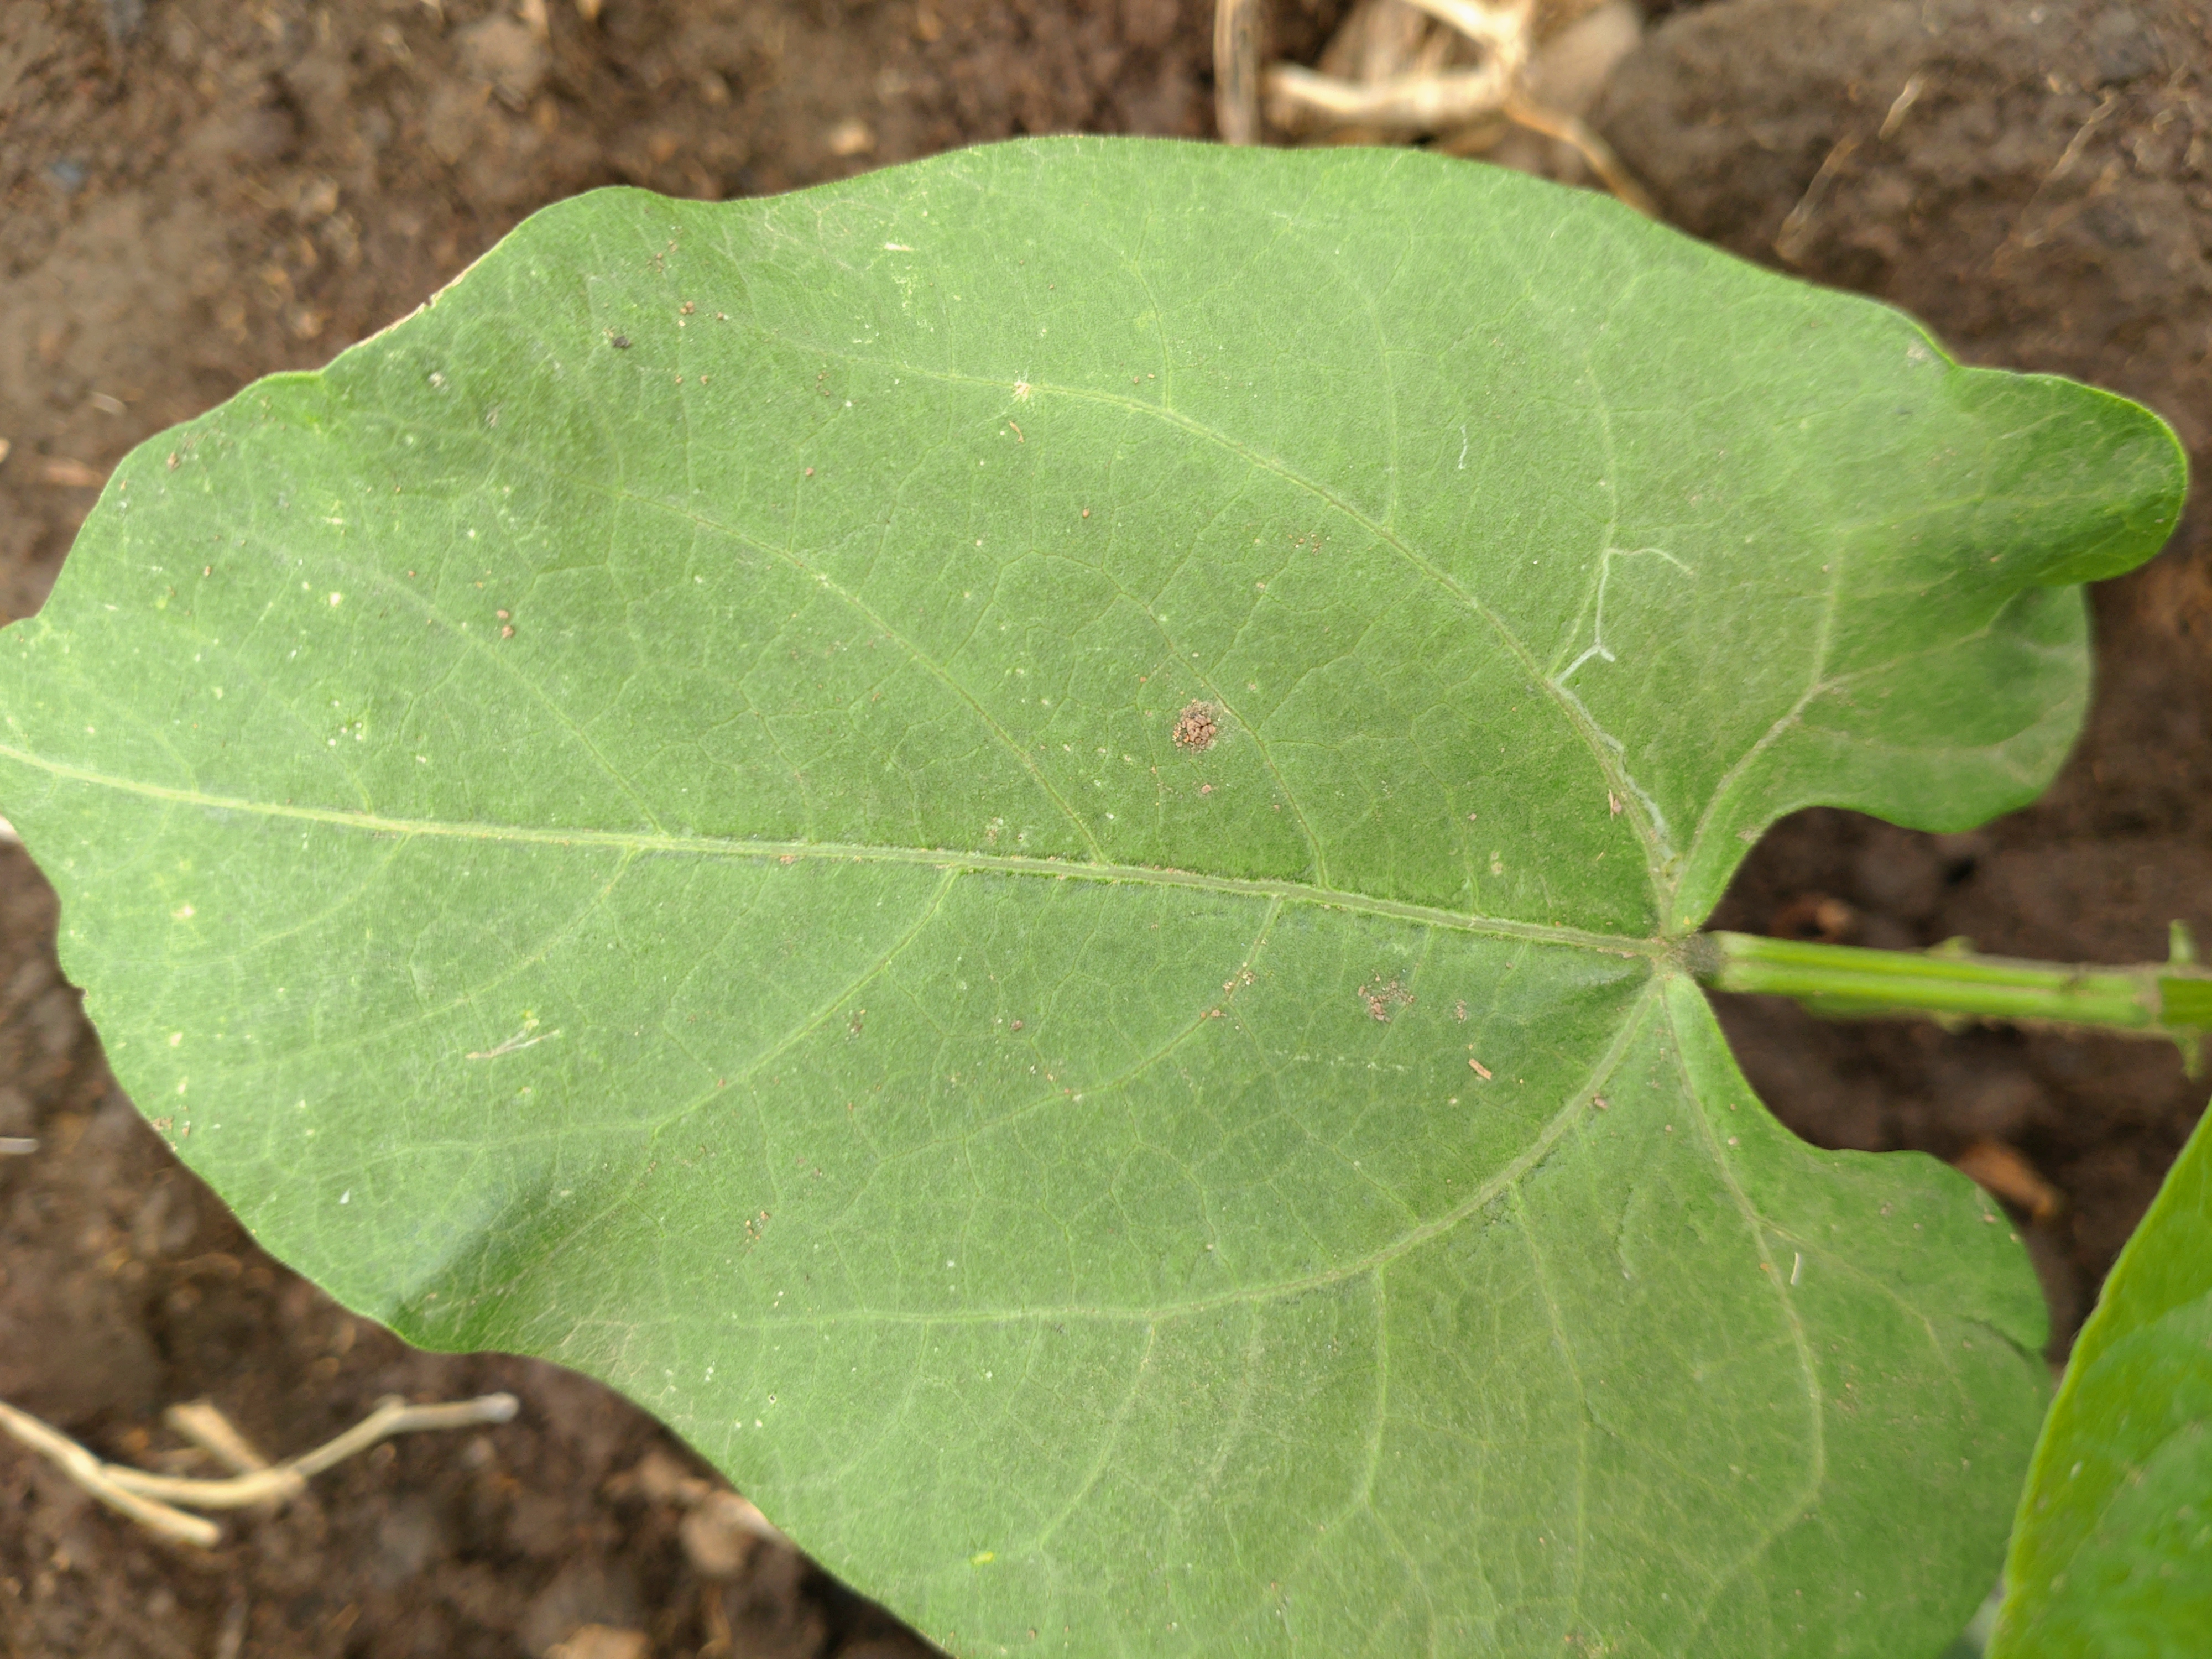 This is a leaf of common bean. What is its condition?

healthy
